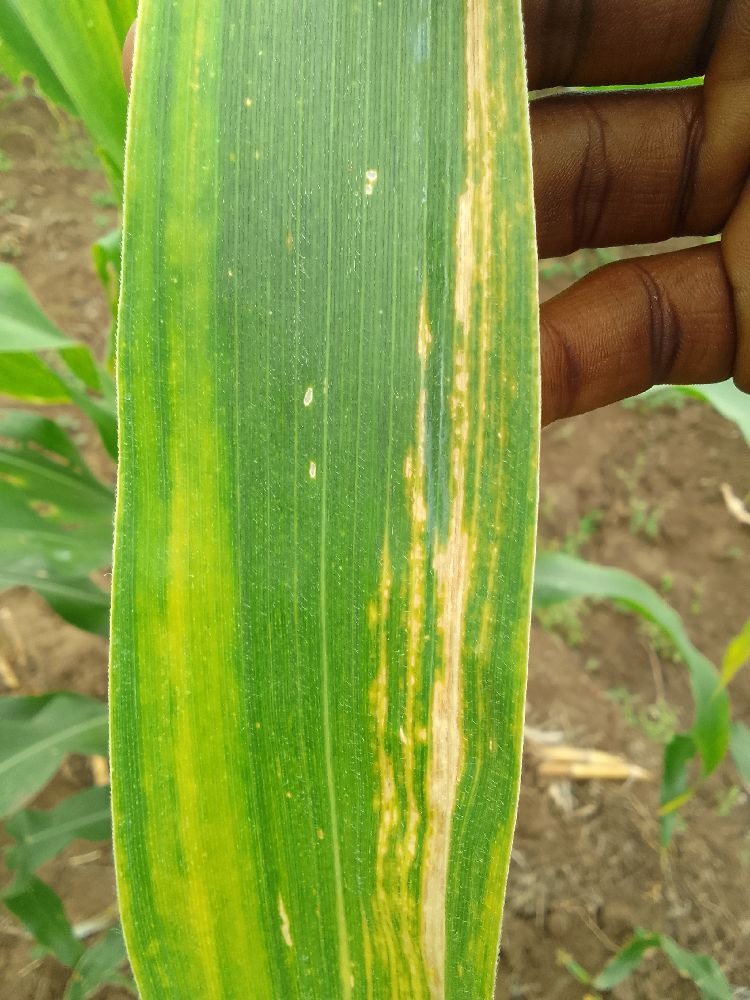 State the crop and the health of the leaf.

maize, maize lethal necrosis
